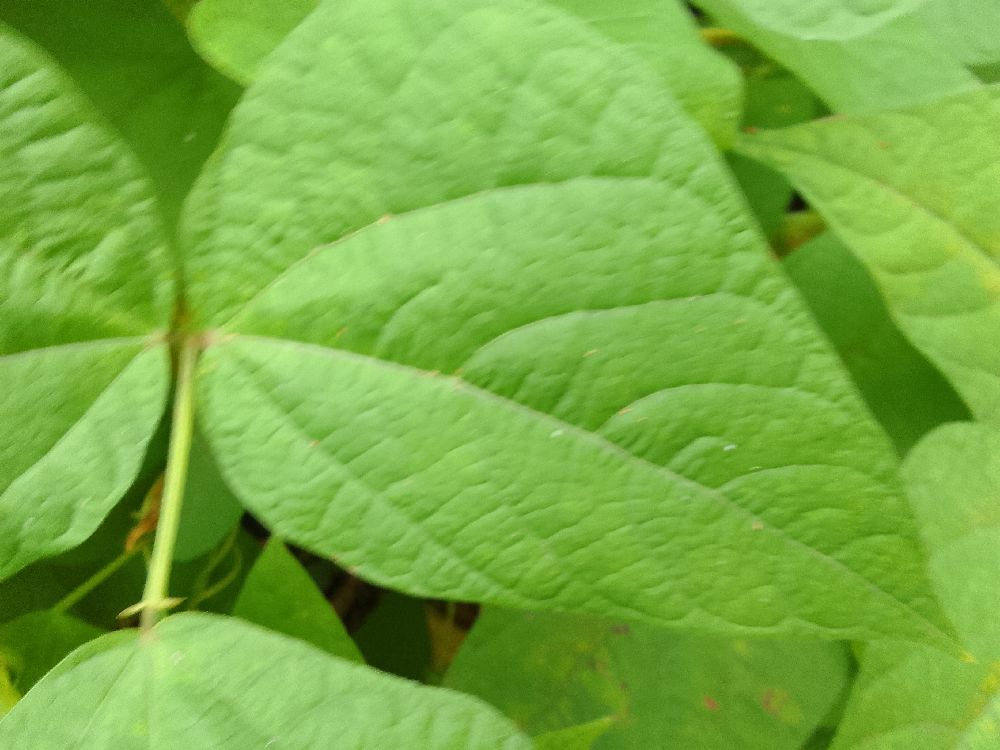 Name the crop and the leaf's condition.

common bean, healthy
